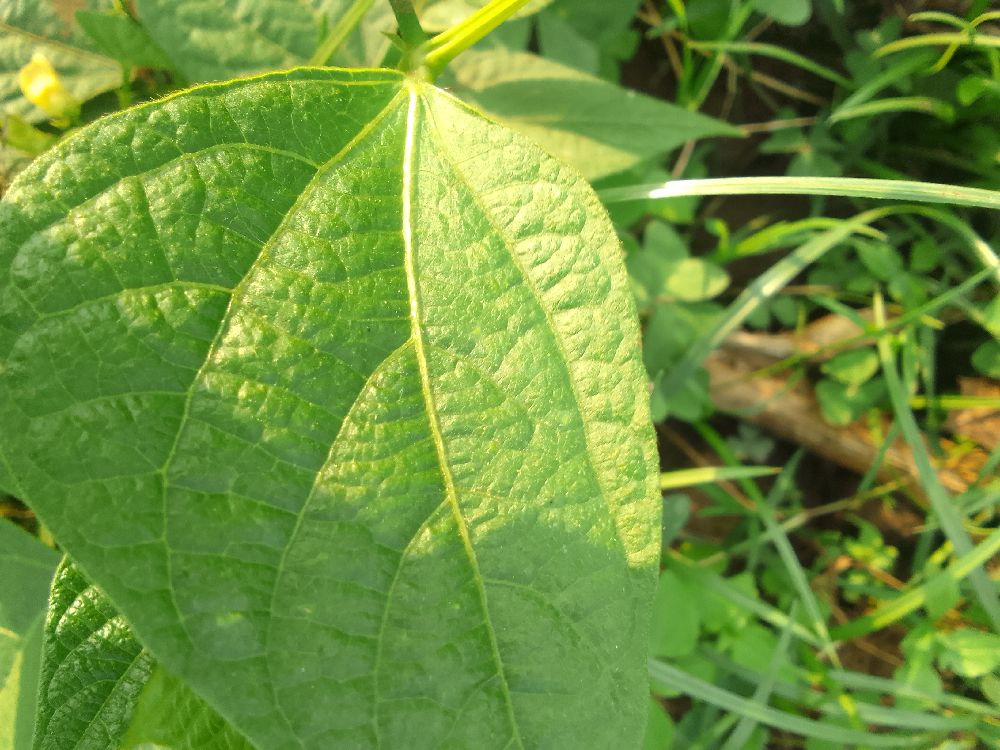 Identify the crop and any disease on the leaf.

common bean, healthy
